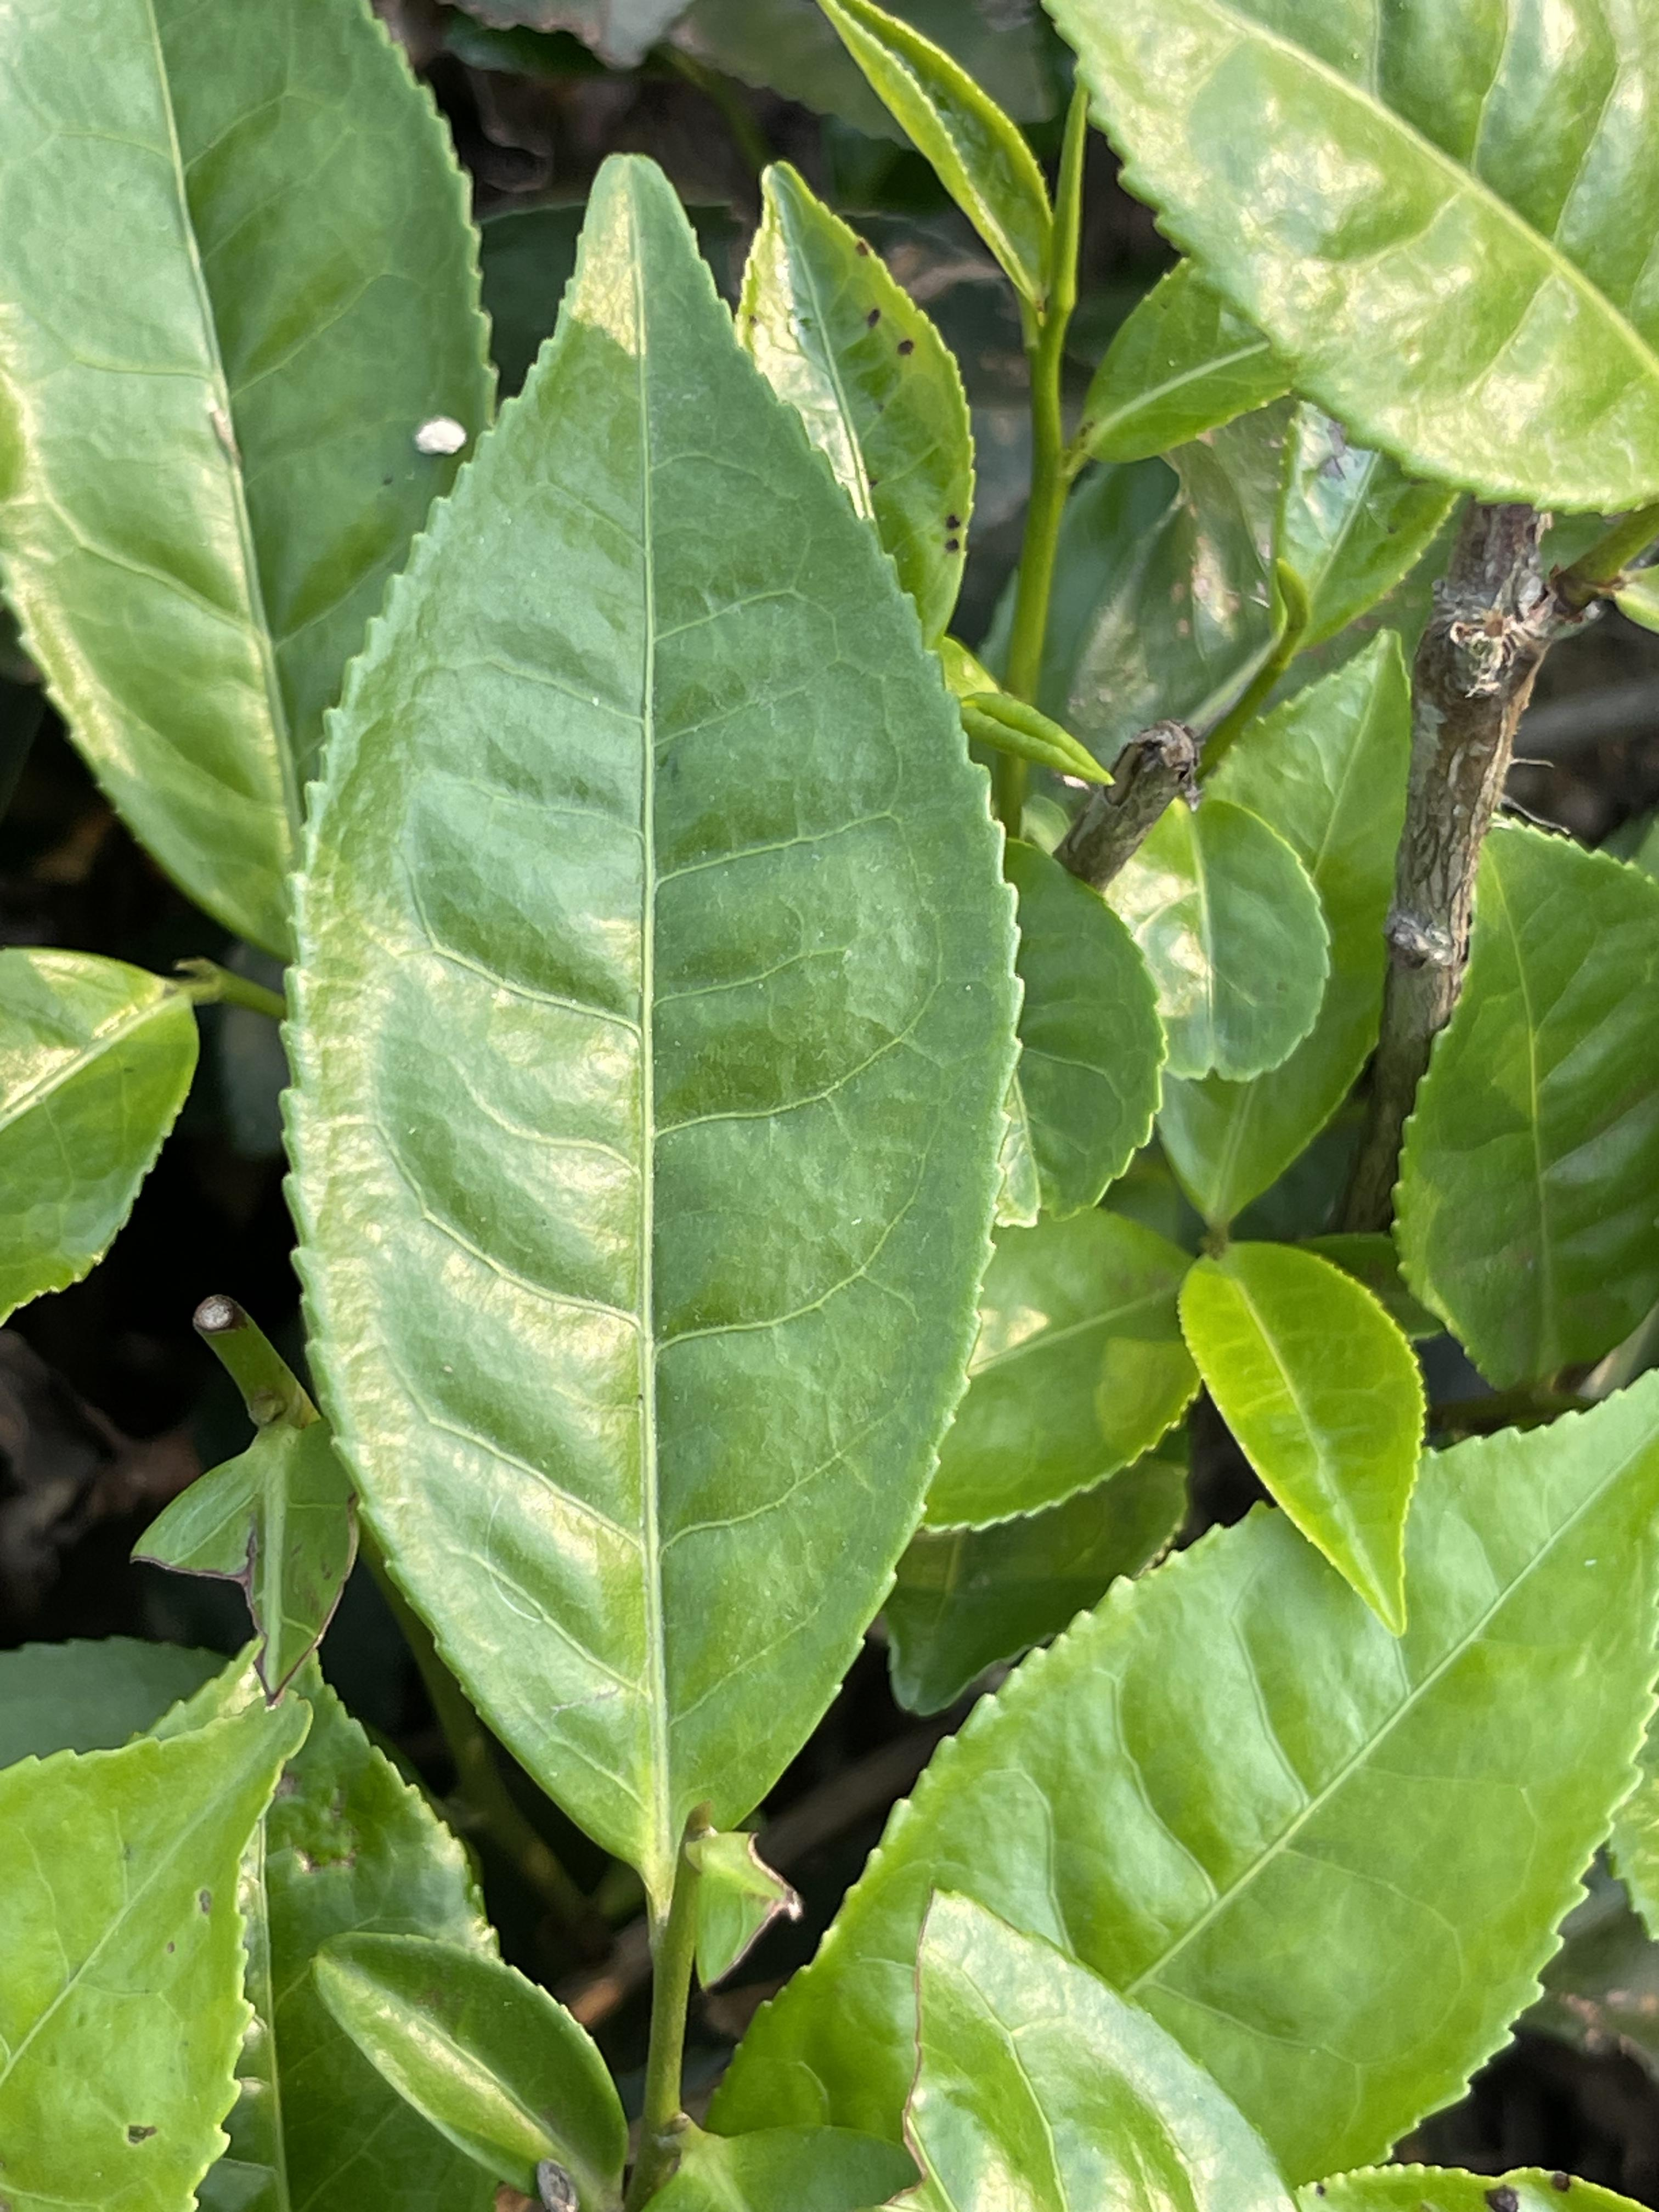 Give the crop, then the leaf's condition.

tea, healthy leaf
